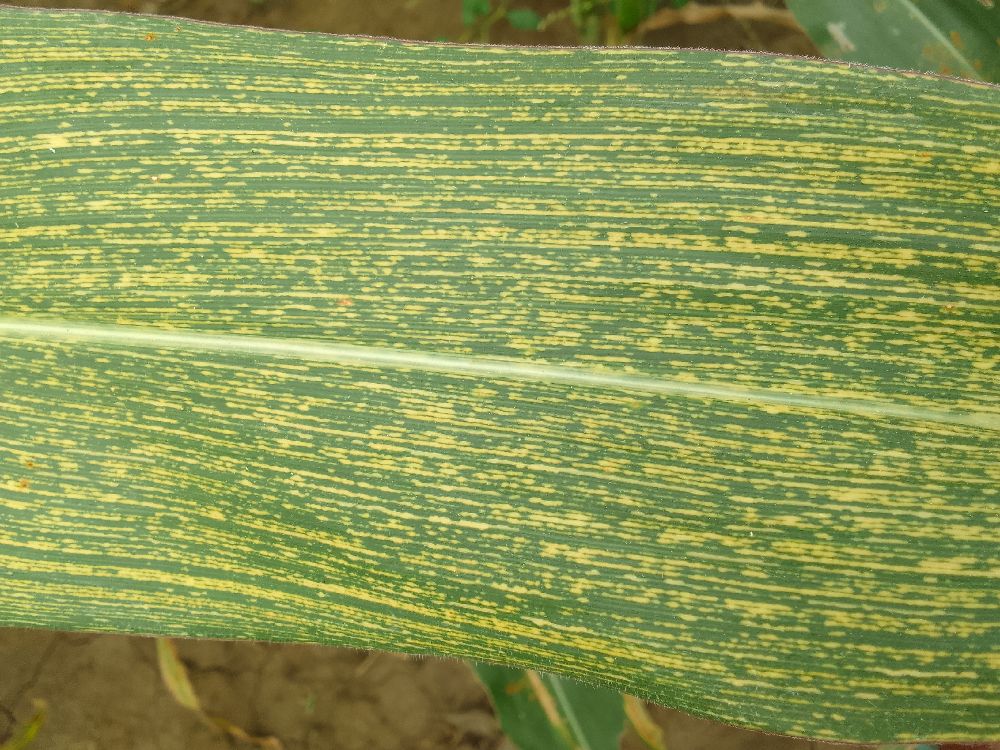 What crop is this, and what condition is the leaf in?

maize, maize streak virus
